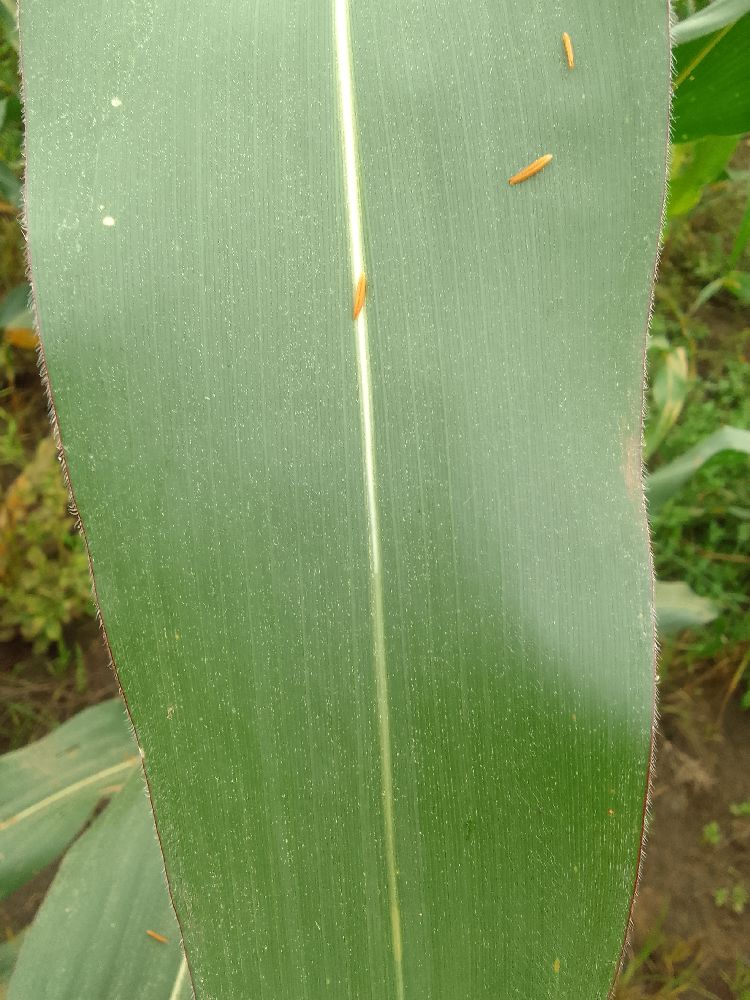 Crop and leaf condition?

maize, healthy
